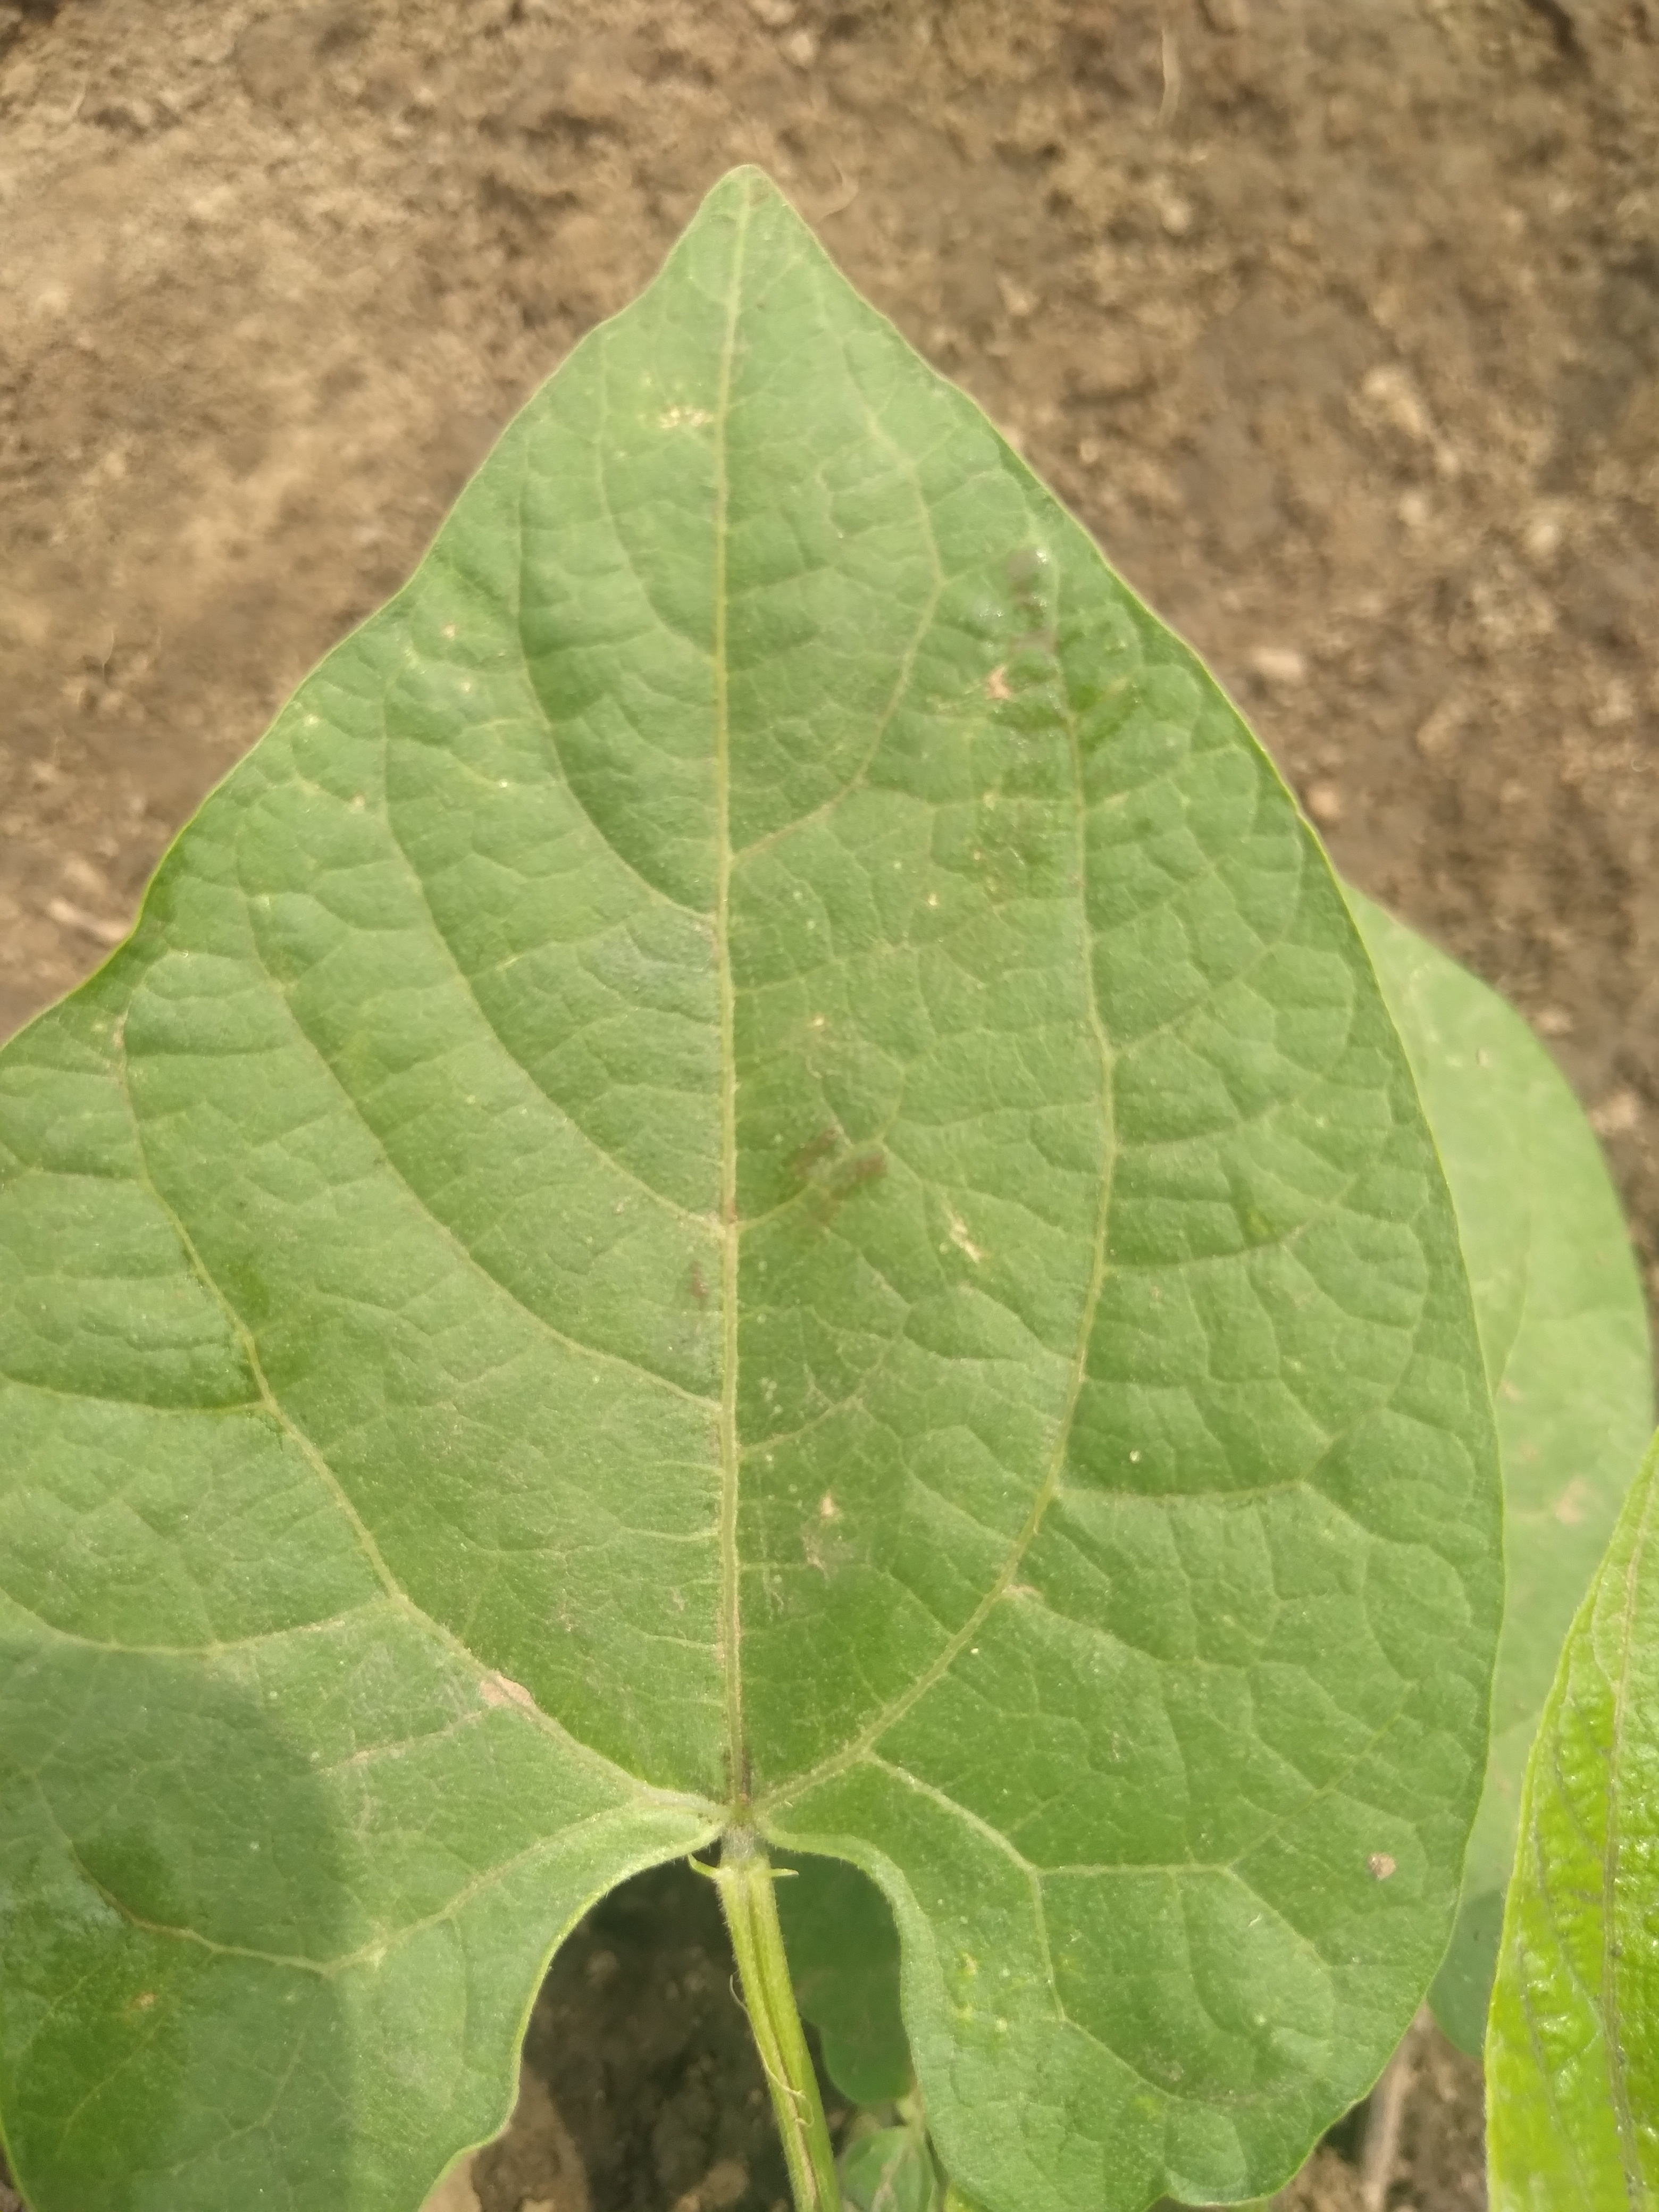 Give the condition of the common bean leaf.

healthy
